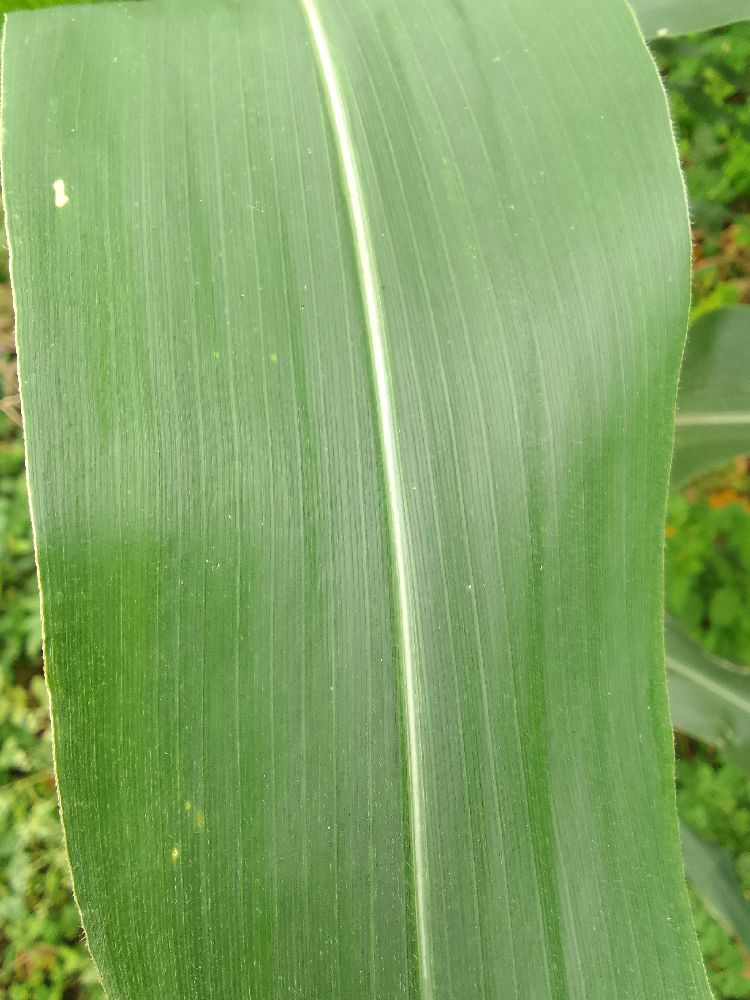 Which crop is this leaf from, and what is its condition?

maize, healthy
